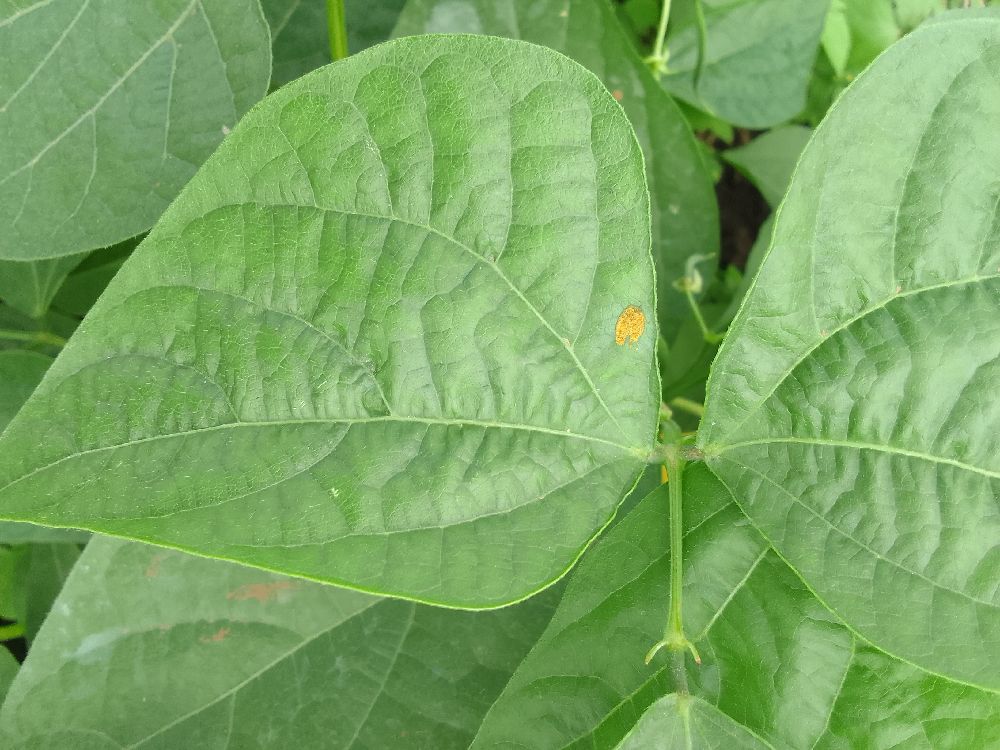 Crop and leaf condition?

common bean, healthy
